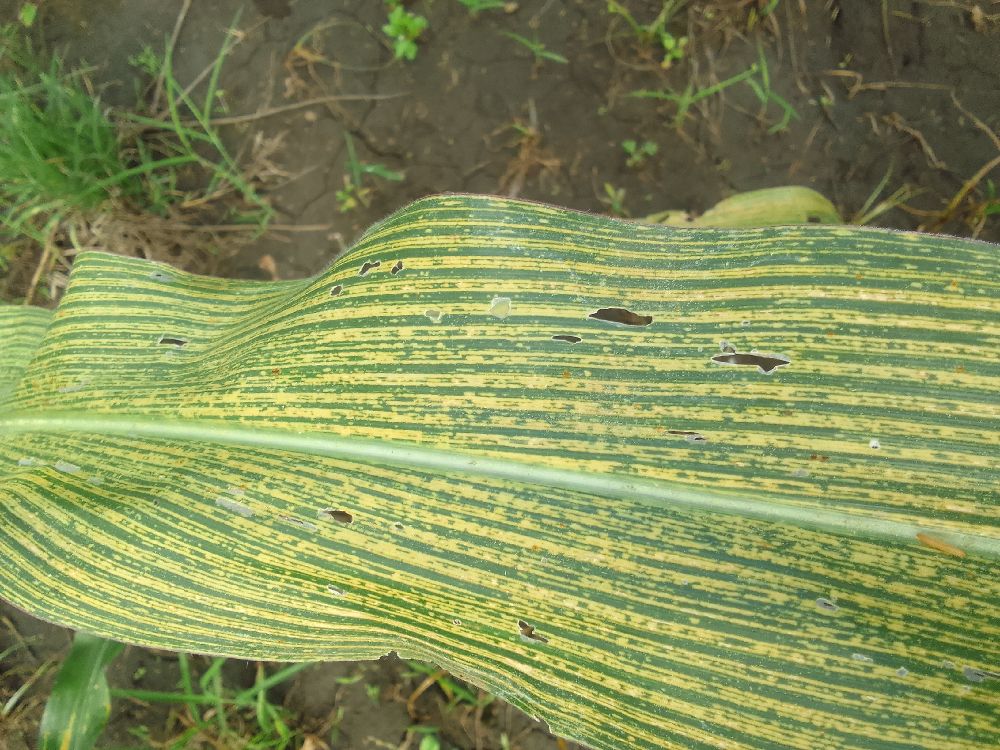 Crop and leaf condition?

maize, maize streak virus
